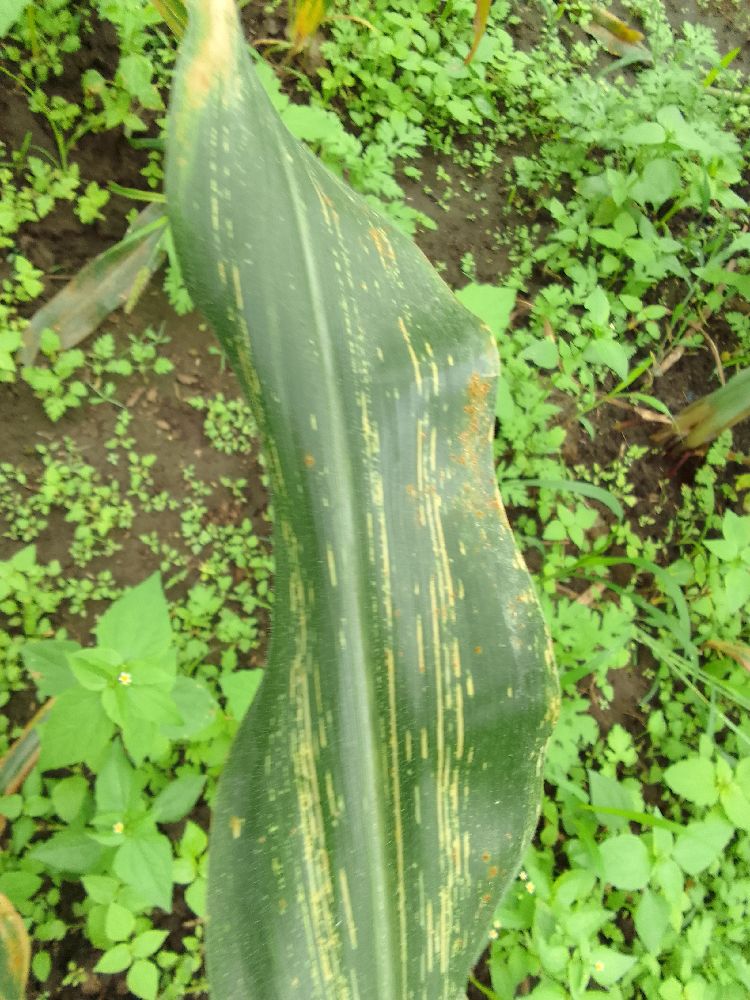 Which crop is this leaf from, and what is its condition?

maize, maize streak virus
